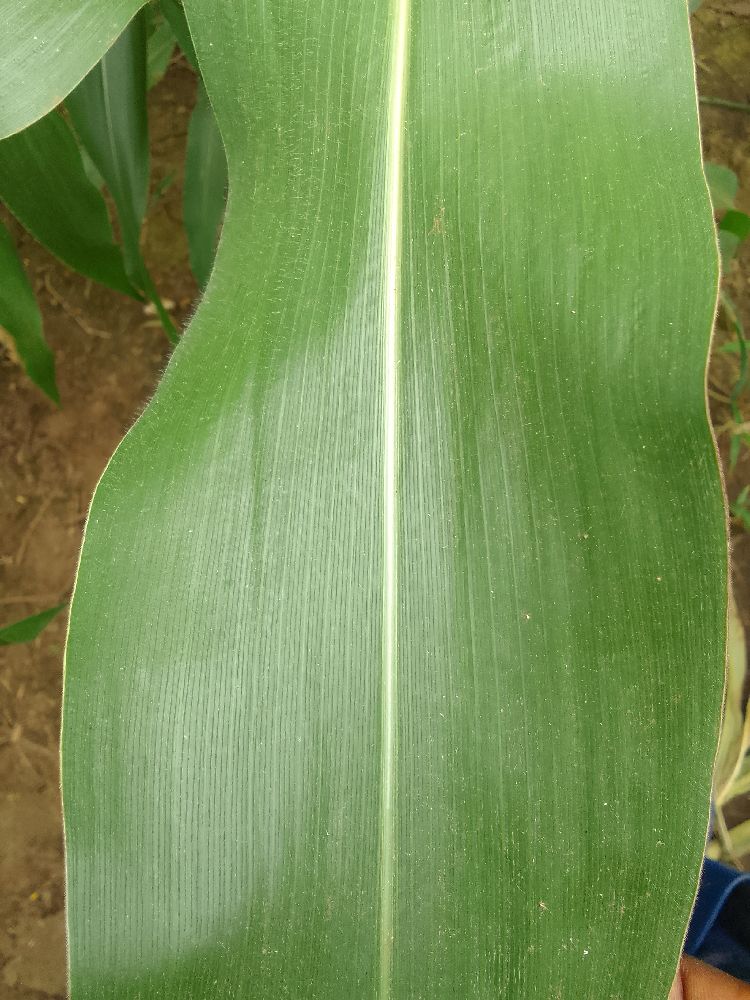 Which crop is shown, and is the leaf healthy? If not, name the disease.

maize, healthy
